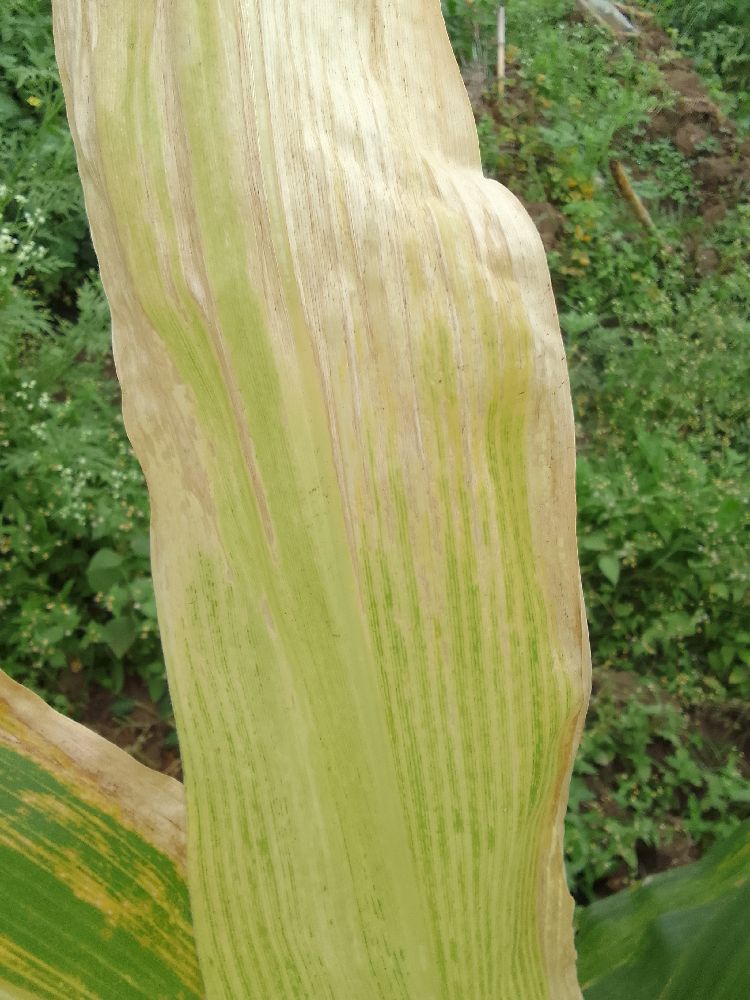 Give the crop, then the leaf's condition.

maize, maize lethal necrosis
